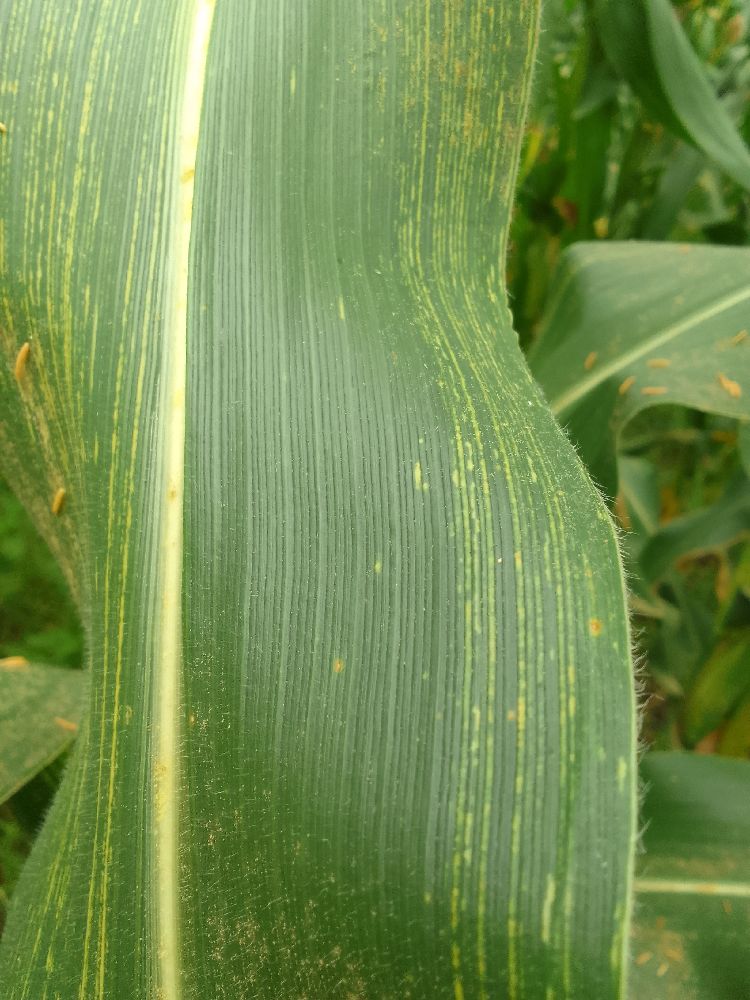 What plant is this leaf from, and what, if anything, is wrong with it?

maize, maize streak virus
